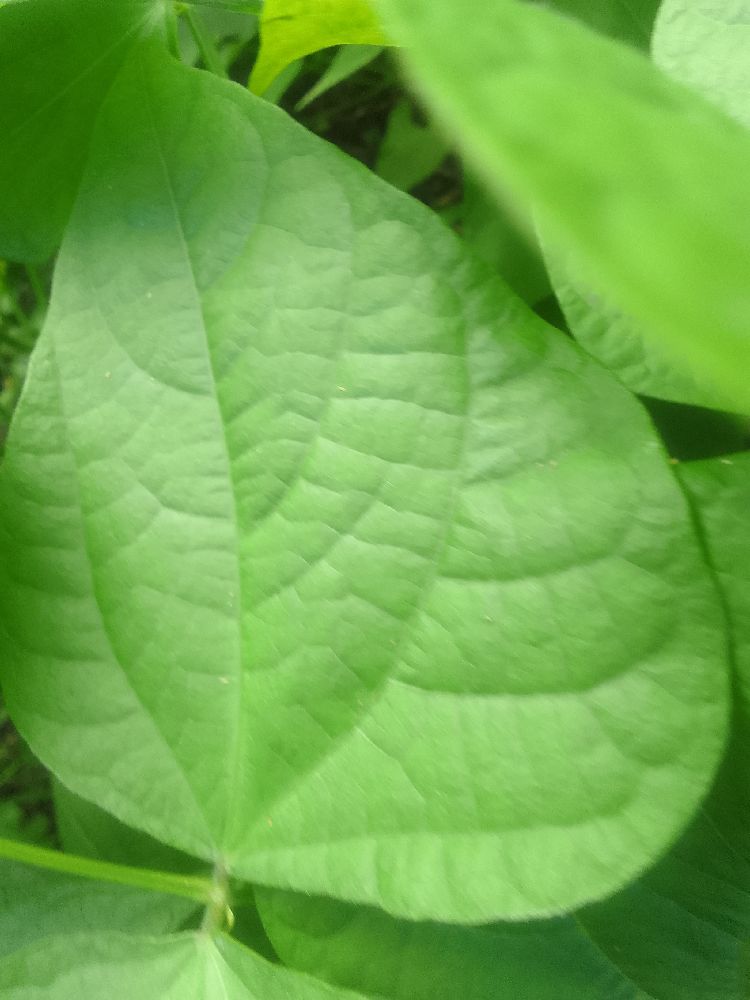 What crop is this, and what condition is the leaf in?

common bean, healthy
